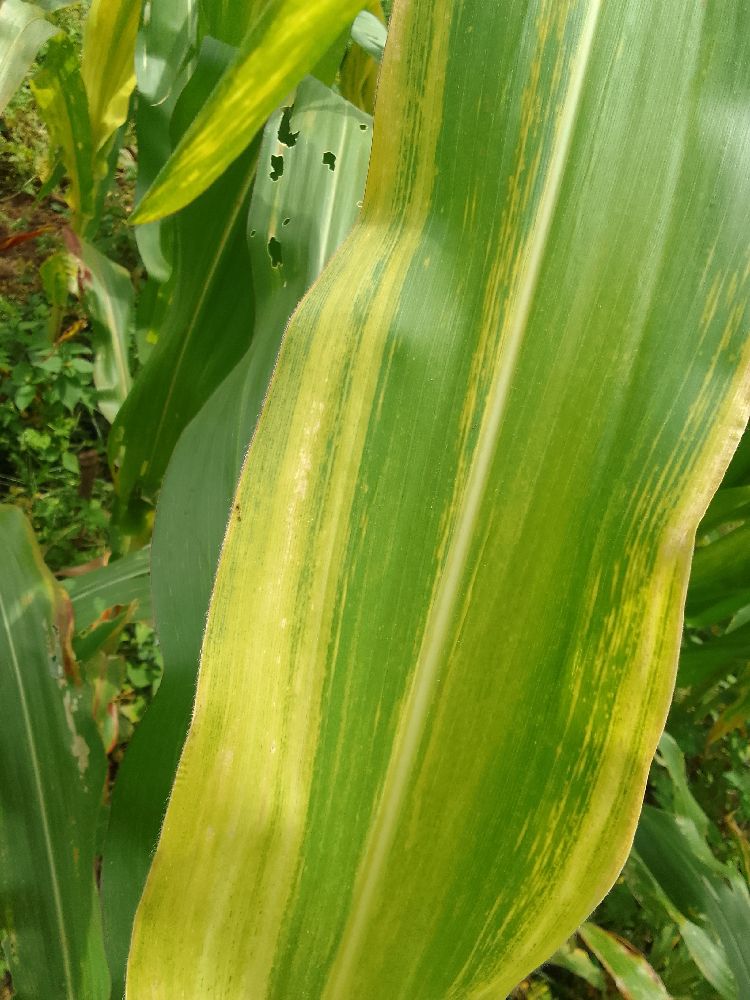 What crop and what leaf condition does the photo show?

maize, maize lethal necrosis
